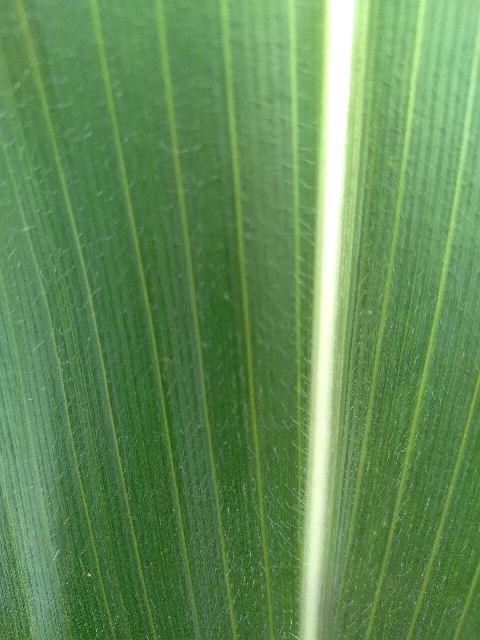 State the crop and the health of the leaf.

maize, healthy
